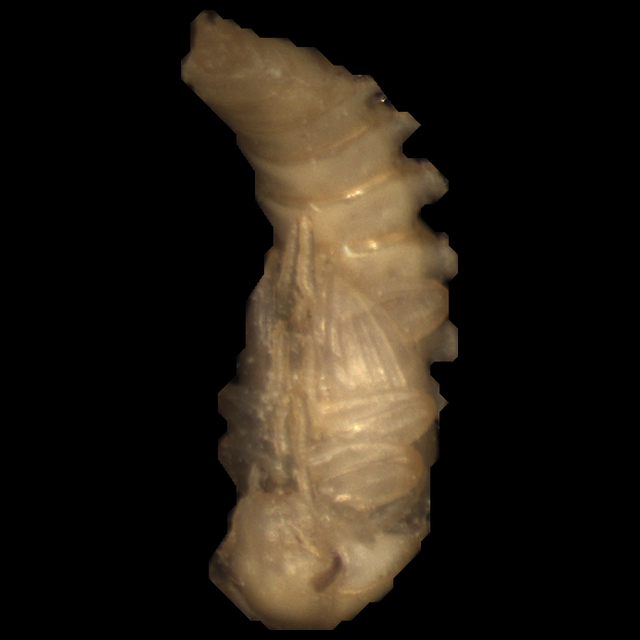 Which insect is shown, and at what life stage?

mealworm pupa
